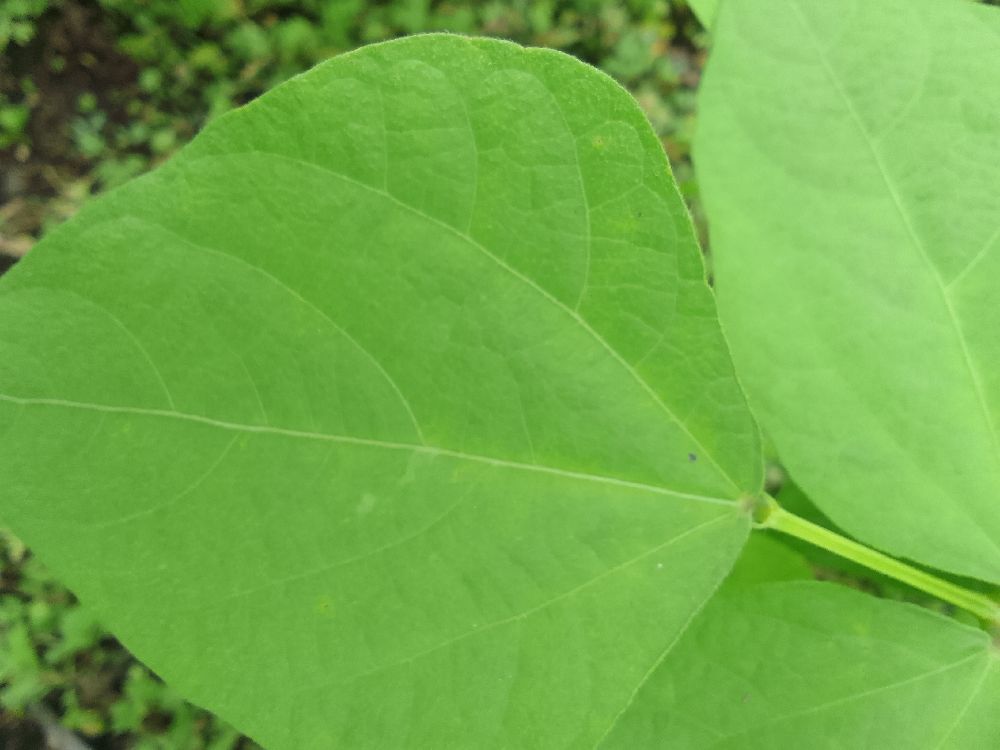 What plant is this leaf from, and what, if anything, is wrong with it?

common bean, healthy
